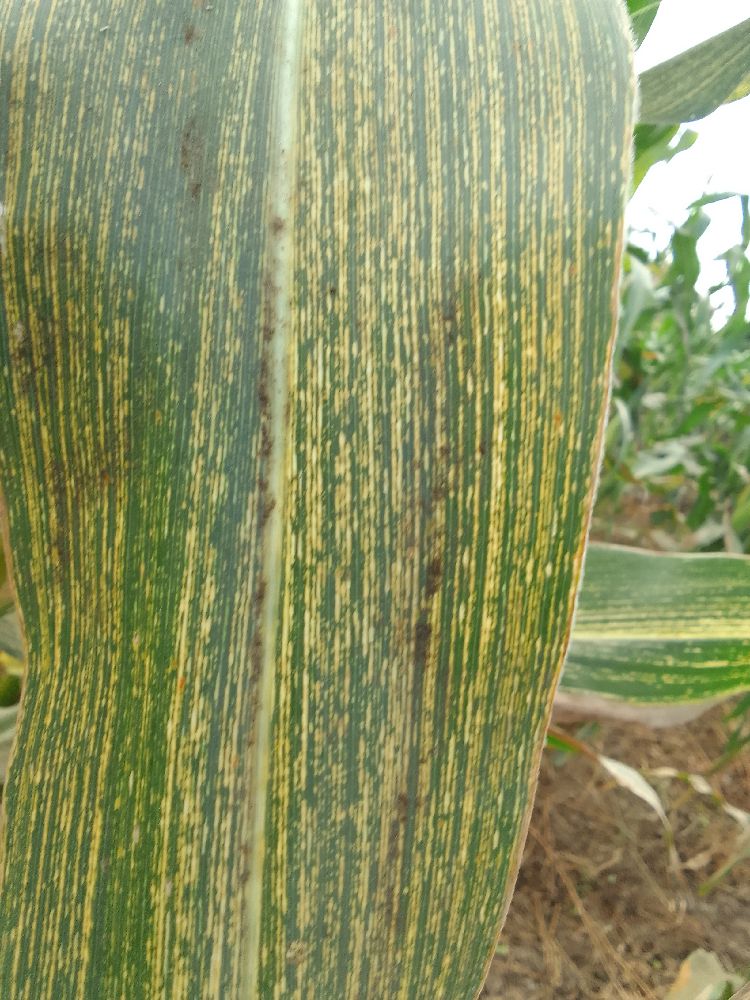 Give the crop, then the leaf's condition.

maize, maize streak virus
